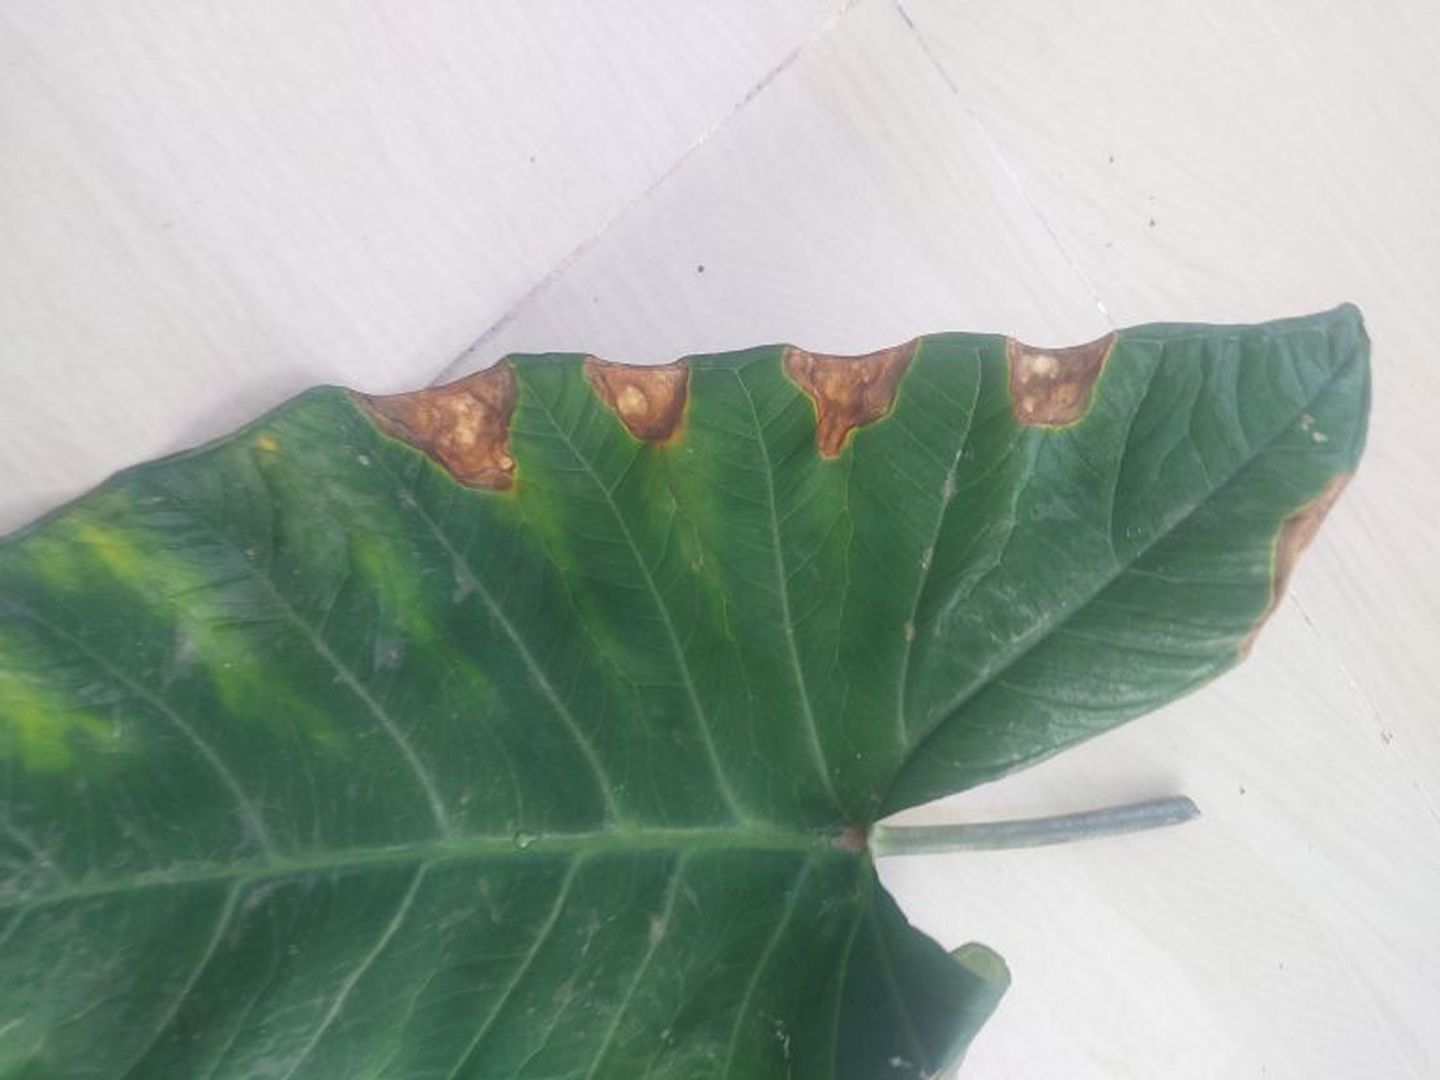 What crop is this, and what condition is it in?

taro, leaf blight
